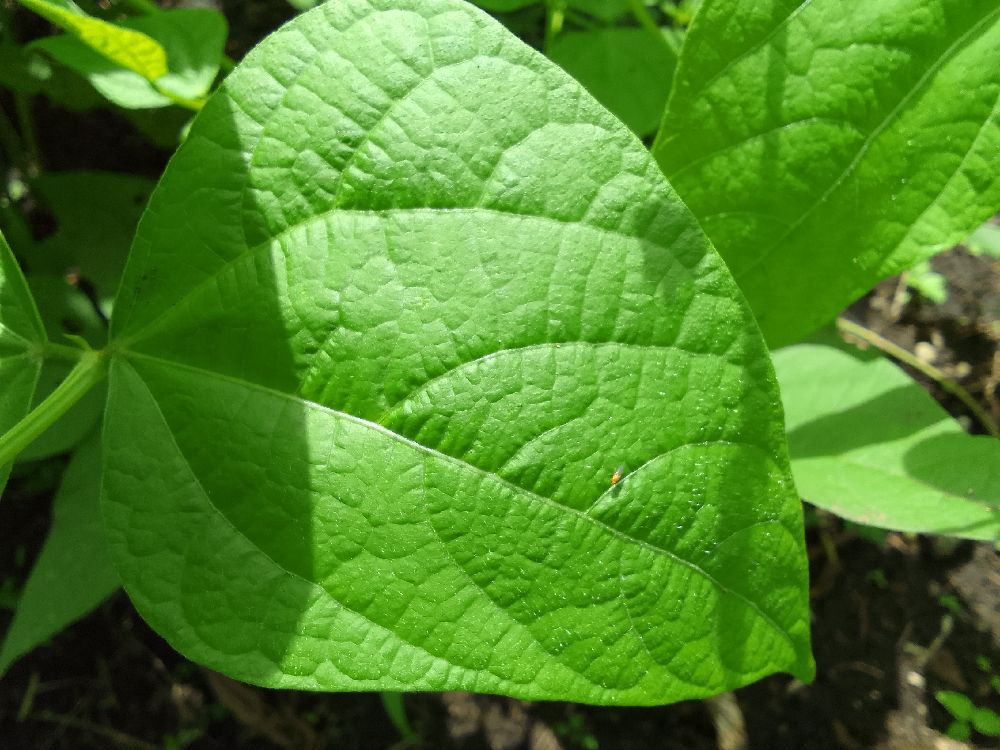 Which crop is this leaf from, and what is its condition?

common bean, healthy
